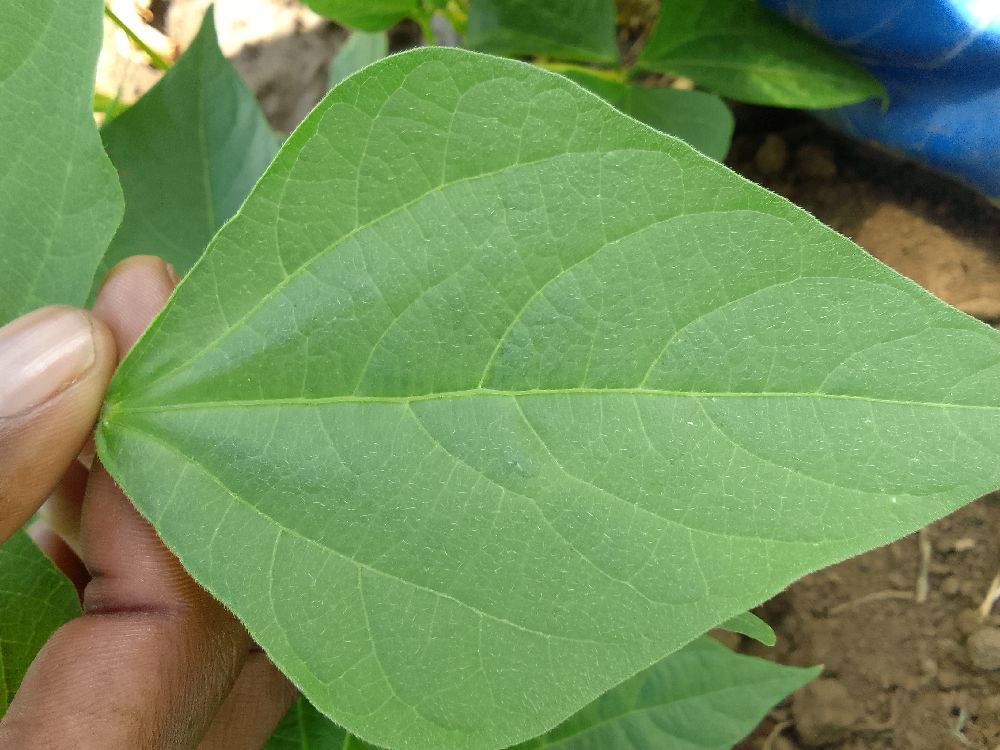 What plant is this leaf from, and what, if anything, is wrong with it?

common bean, healthy
